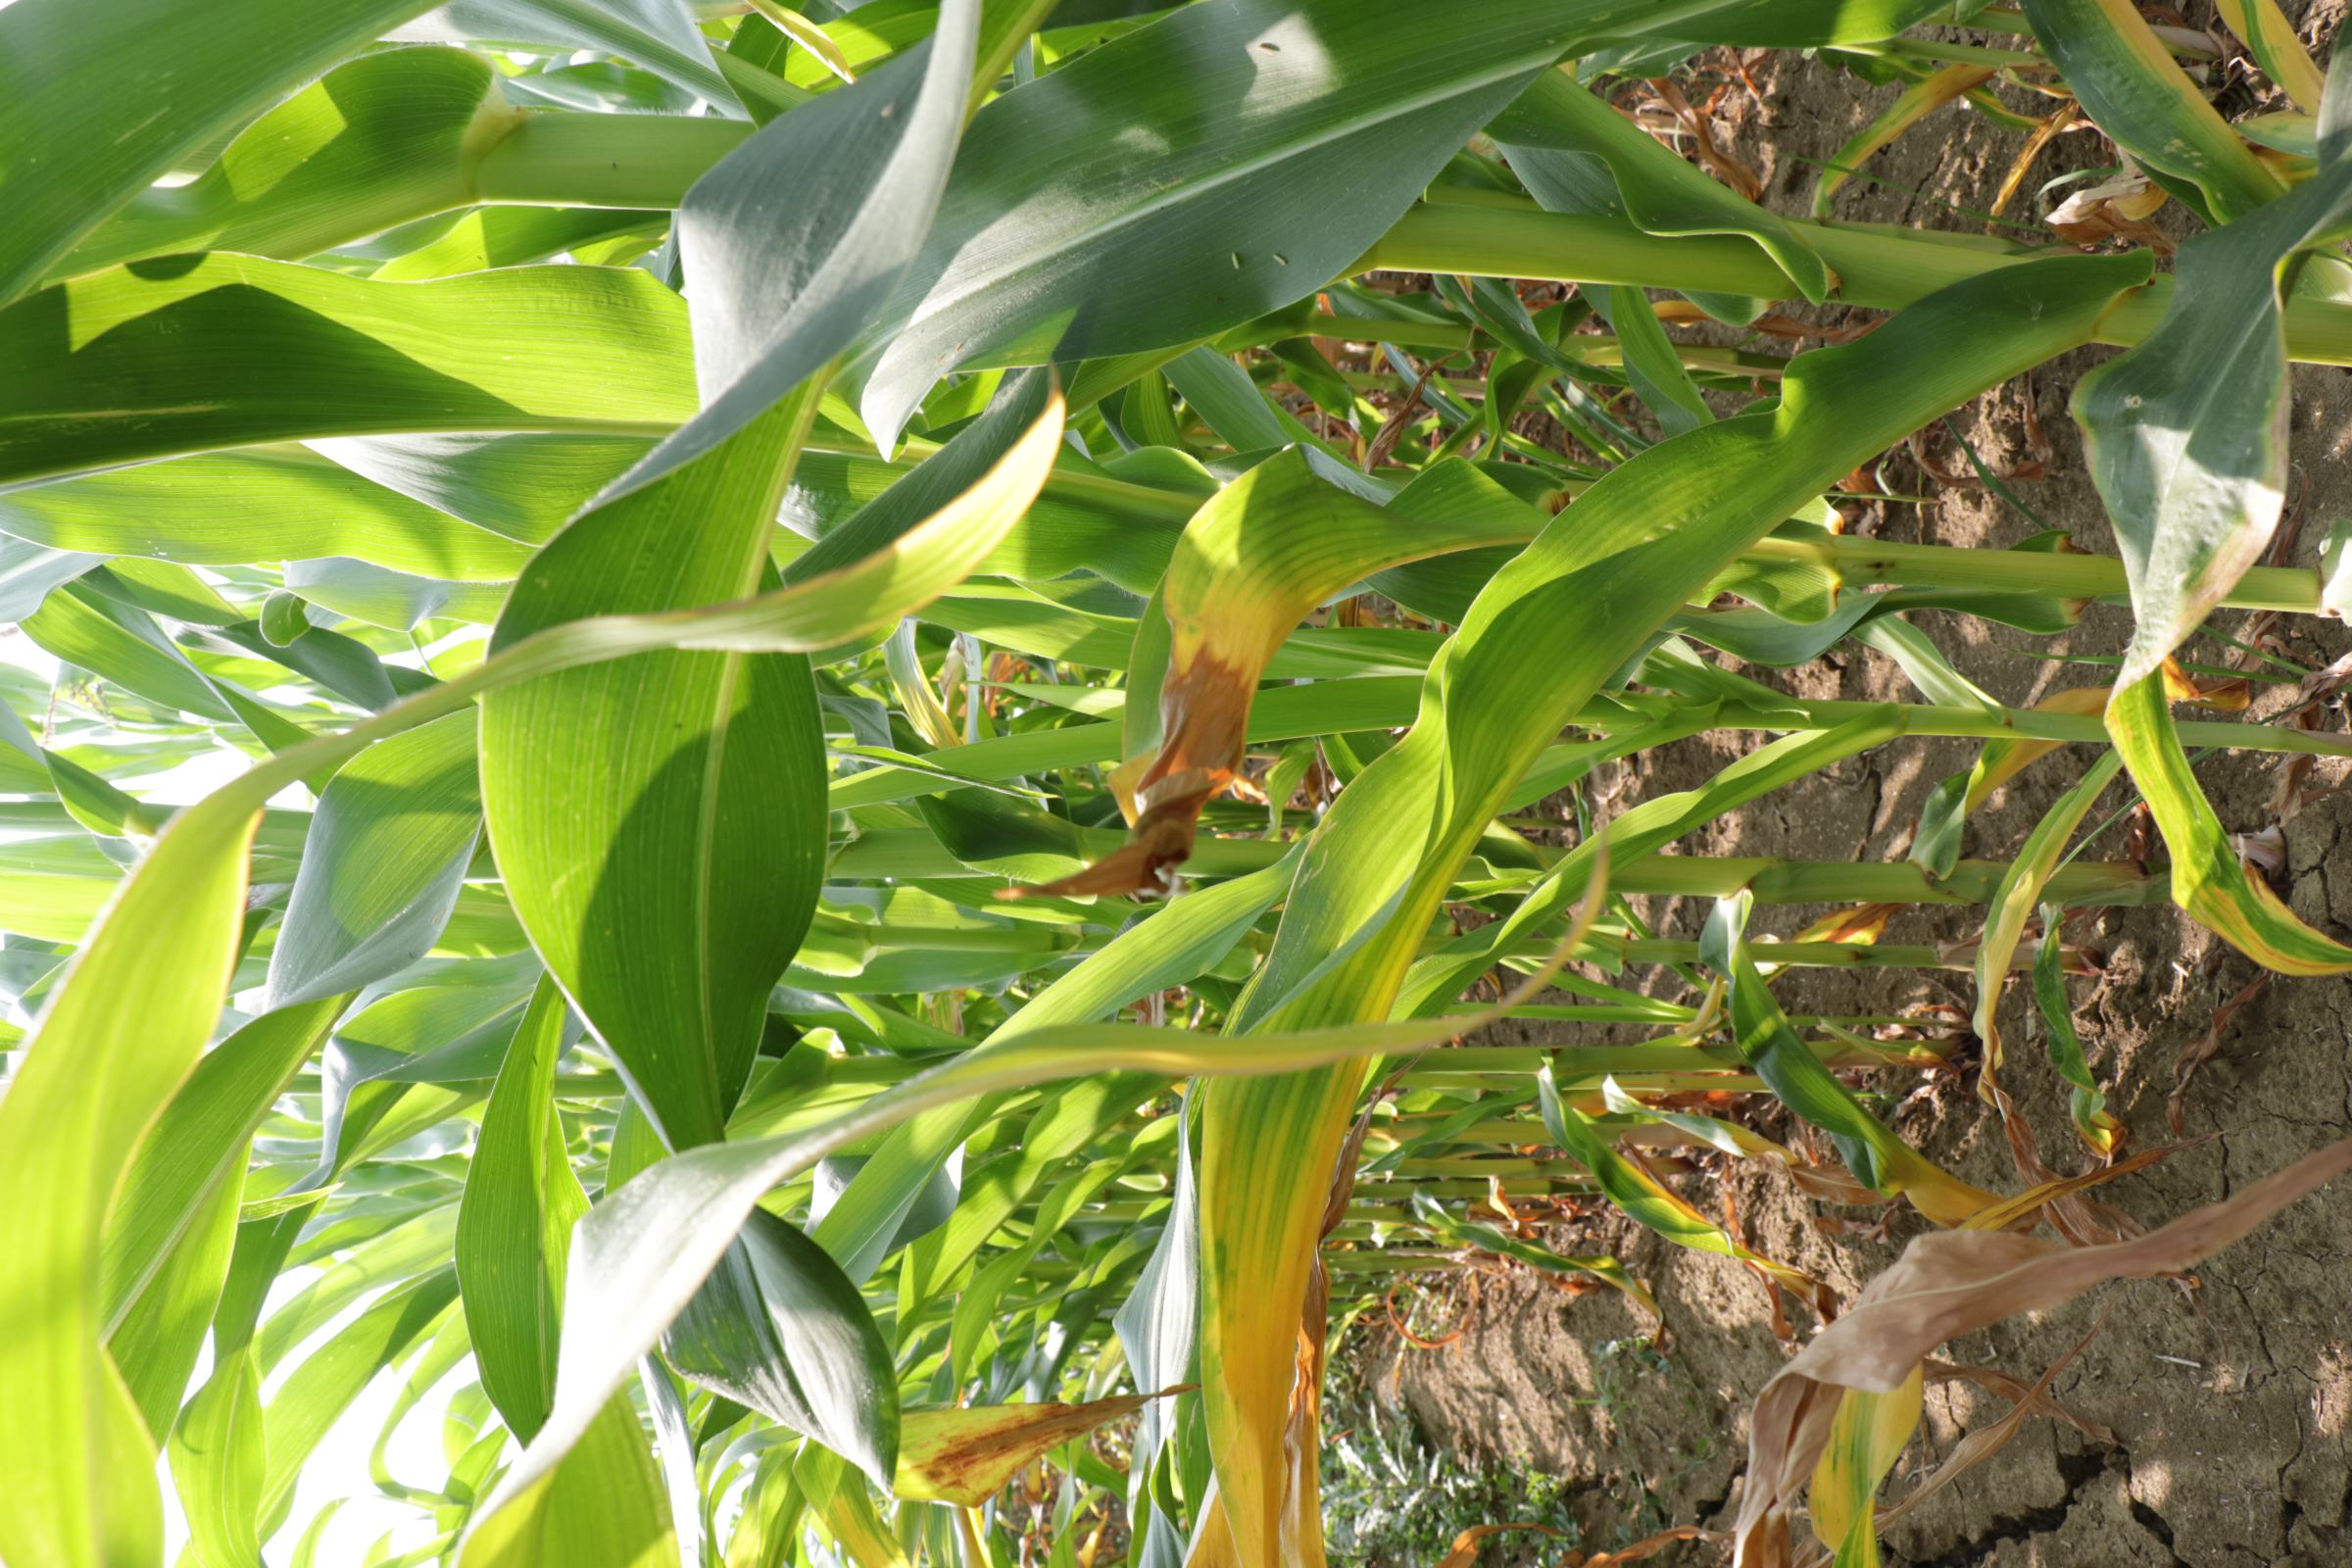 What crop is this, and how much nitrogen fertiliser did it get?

maize, reduced nitrogen fertilisation
